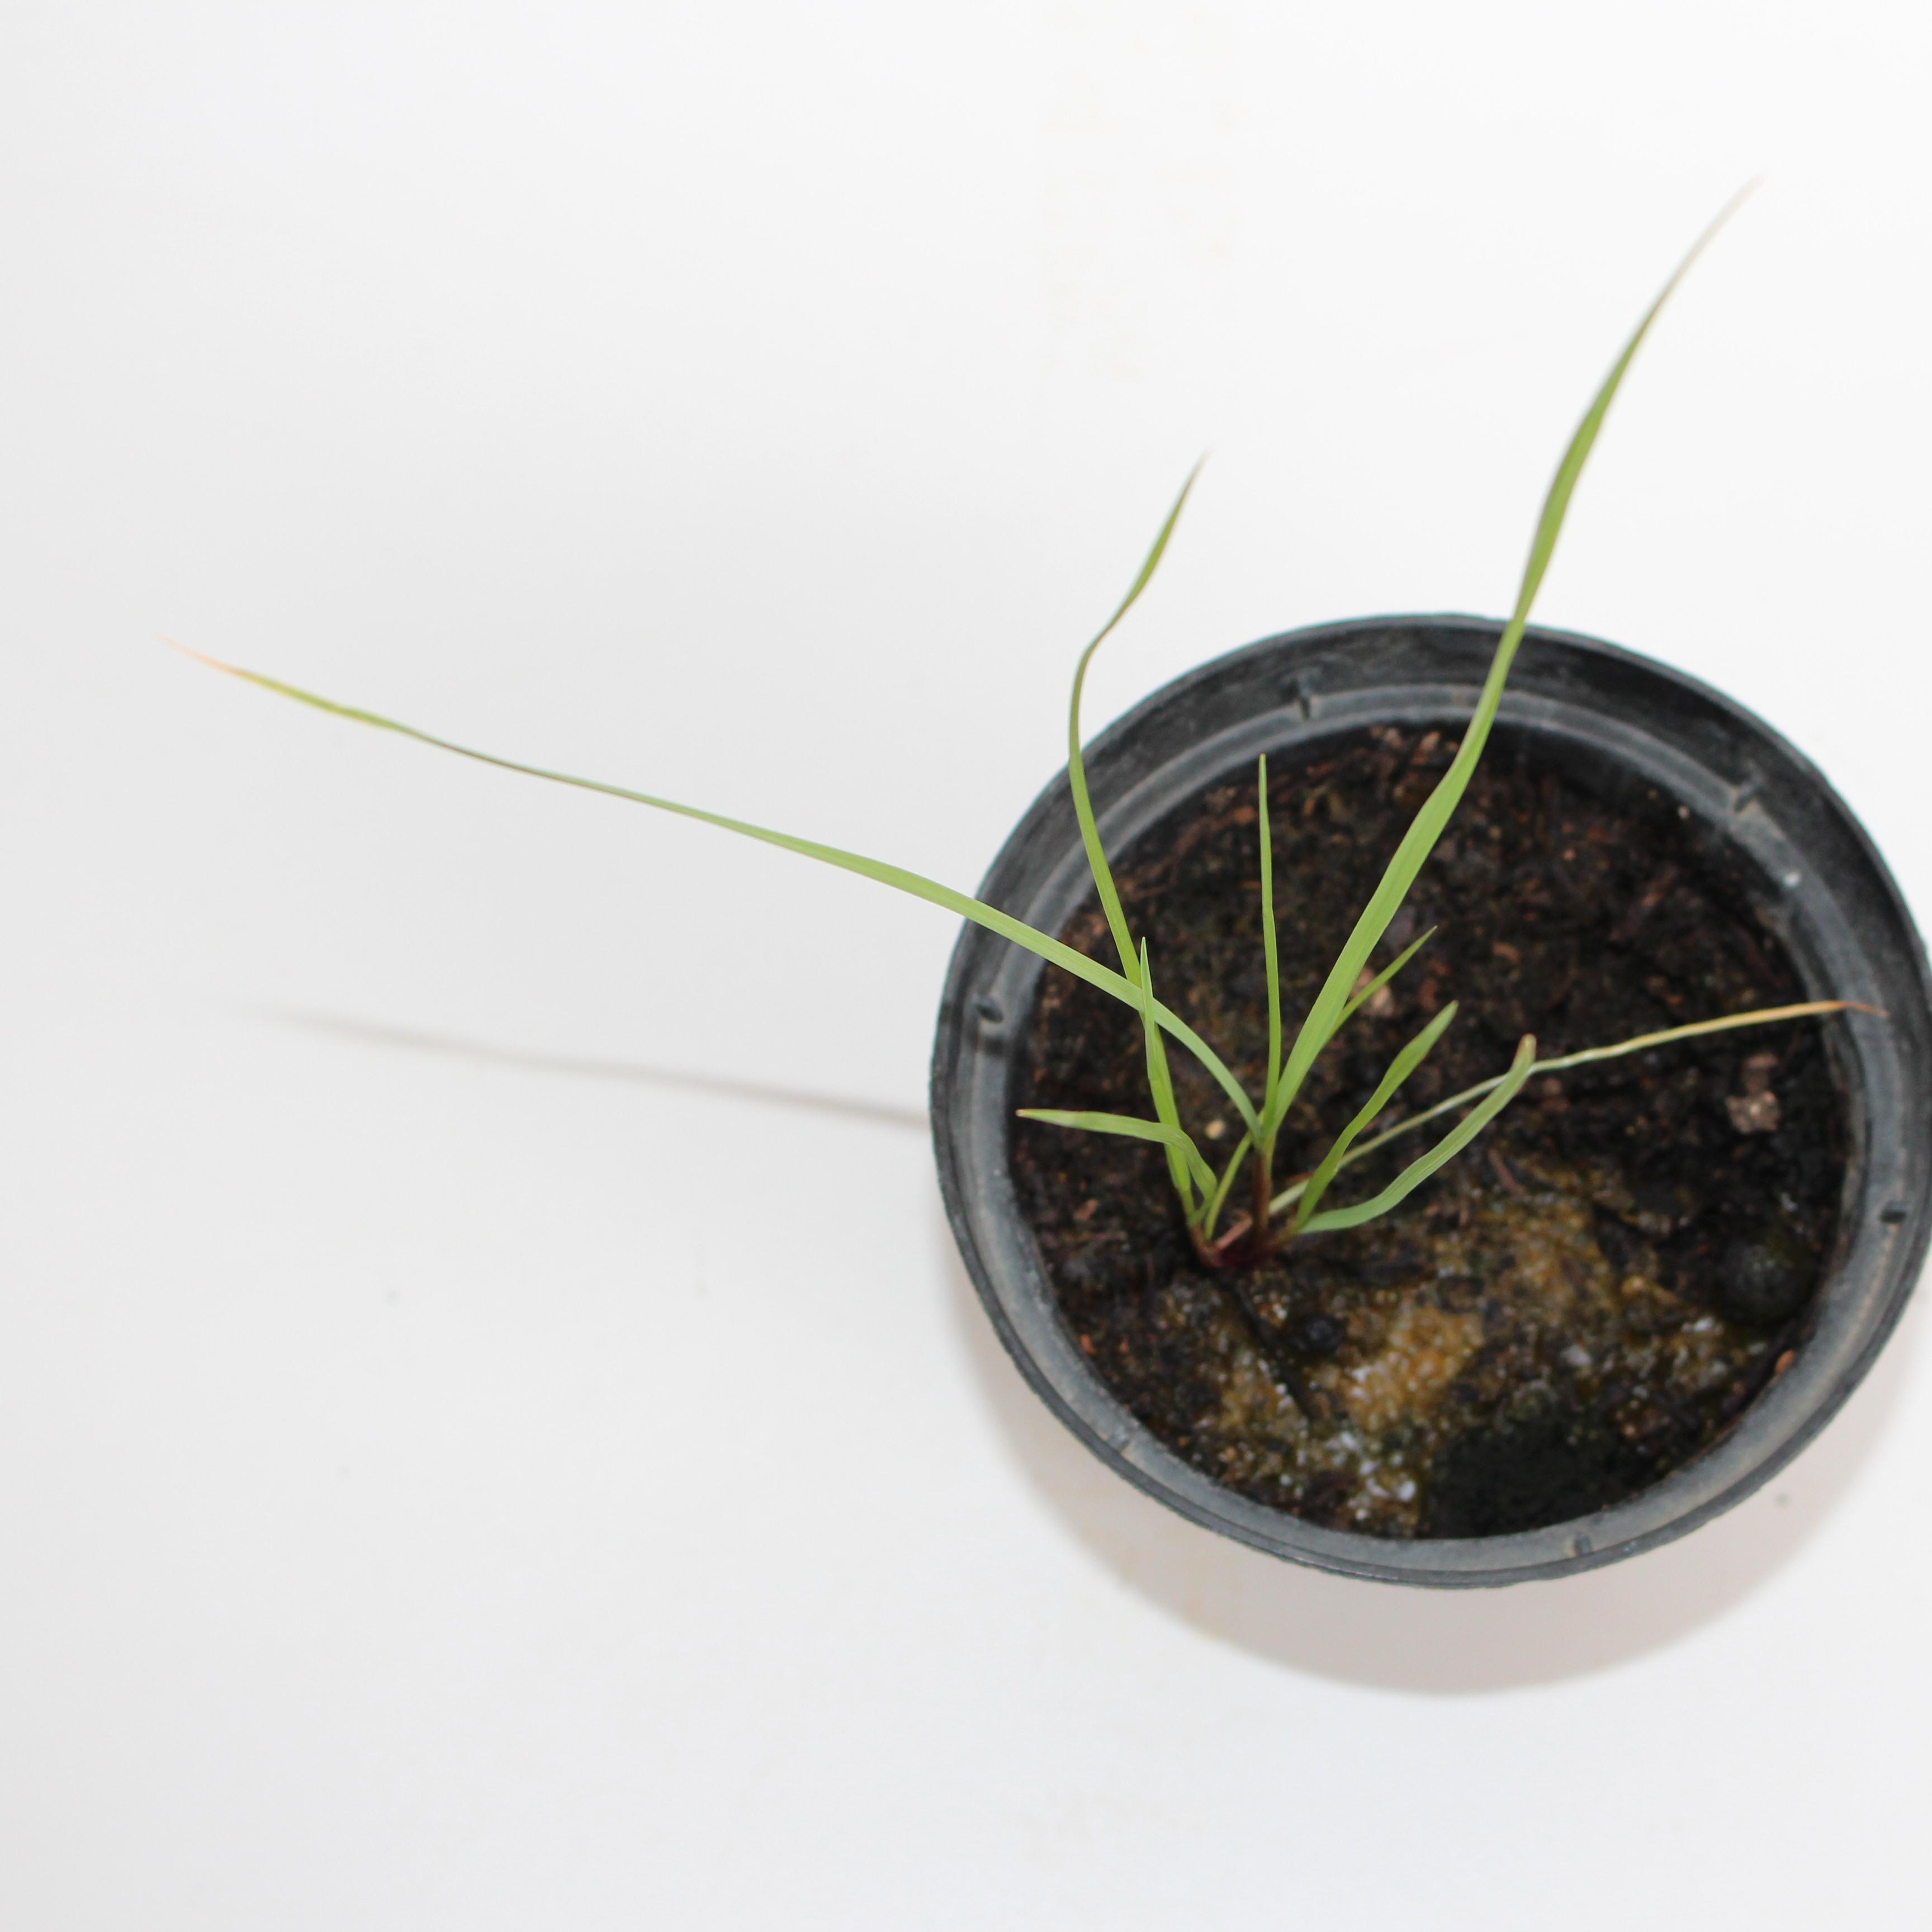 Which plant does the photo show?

Lolium multiflorum
